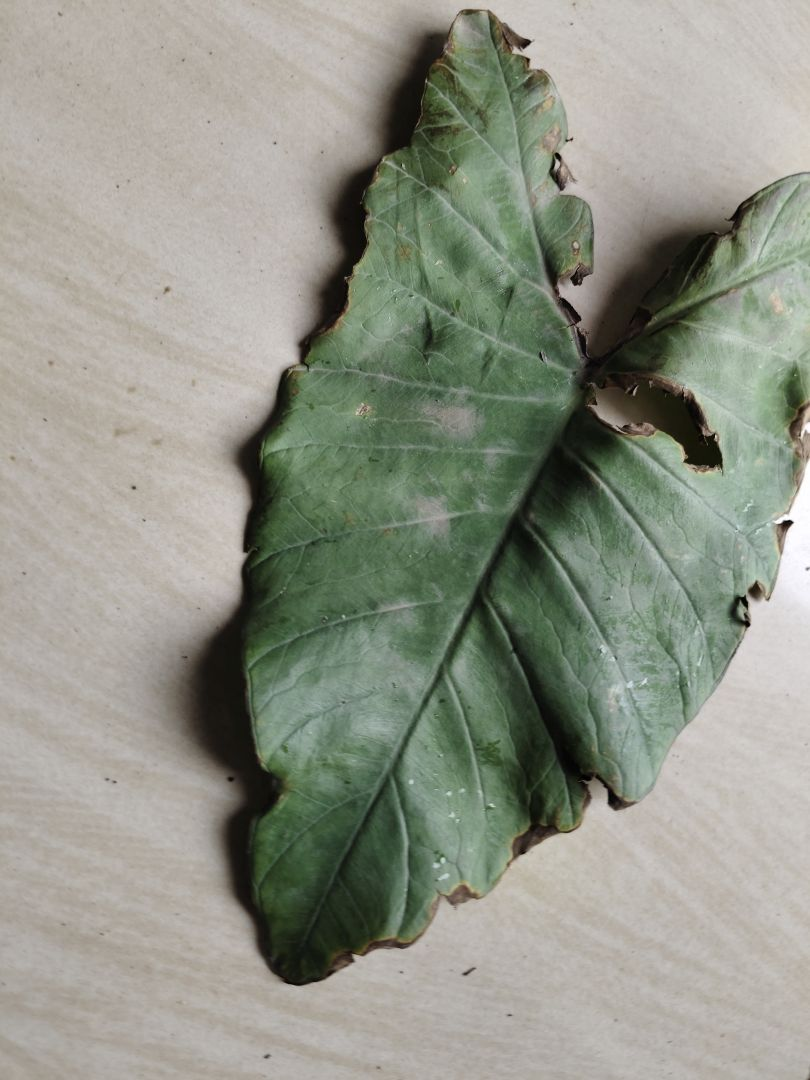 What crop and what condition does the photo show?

taro, leaf blight
